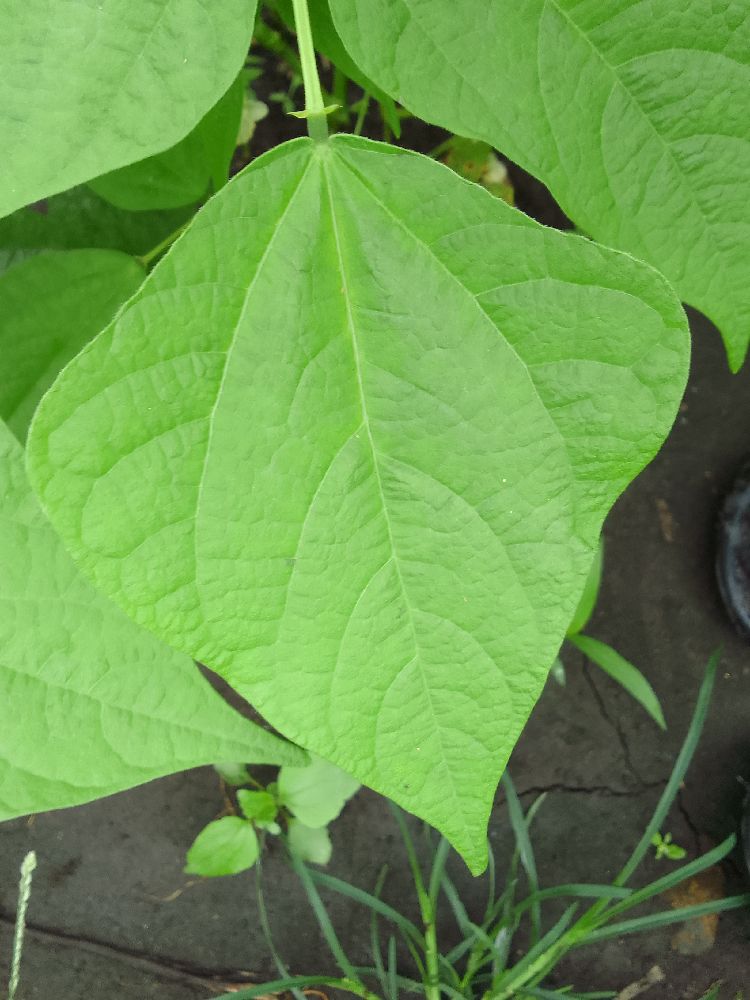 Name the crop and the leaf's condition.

common bean, healthy
